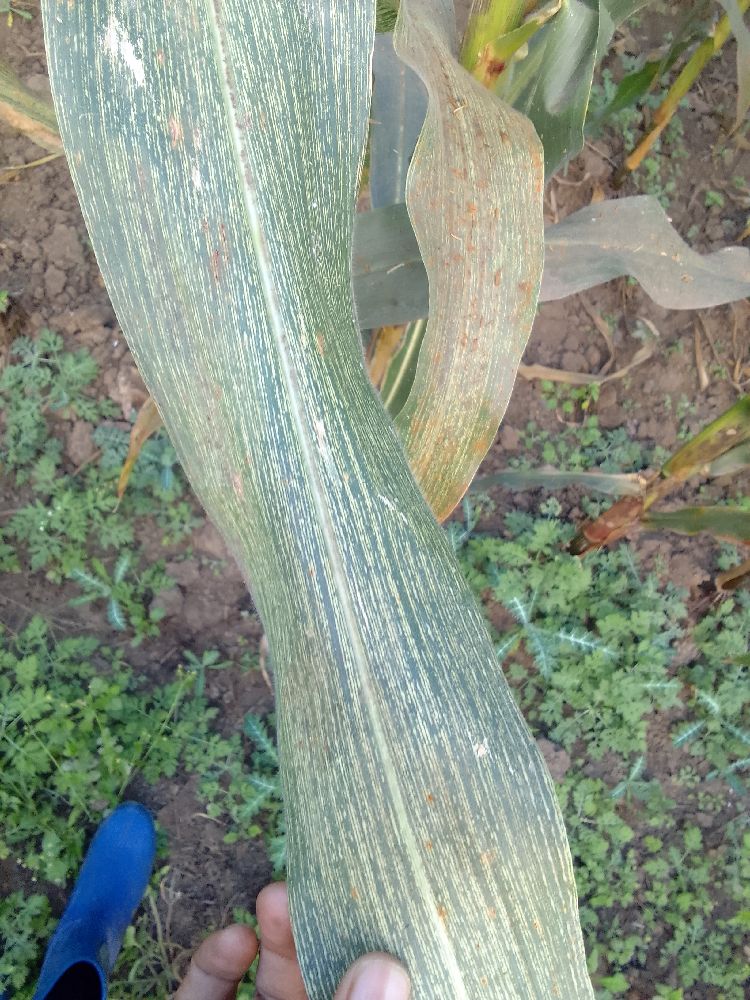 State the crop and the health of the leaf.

maize, maize streak virus
